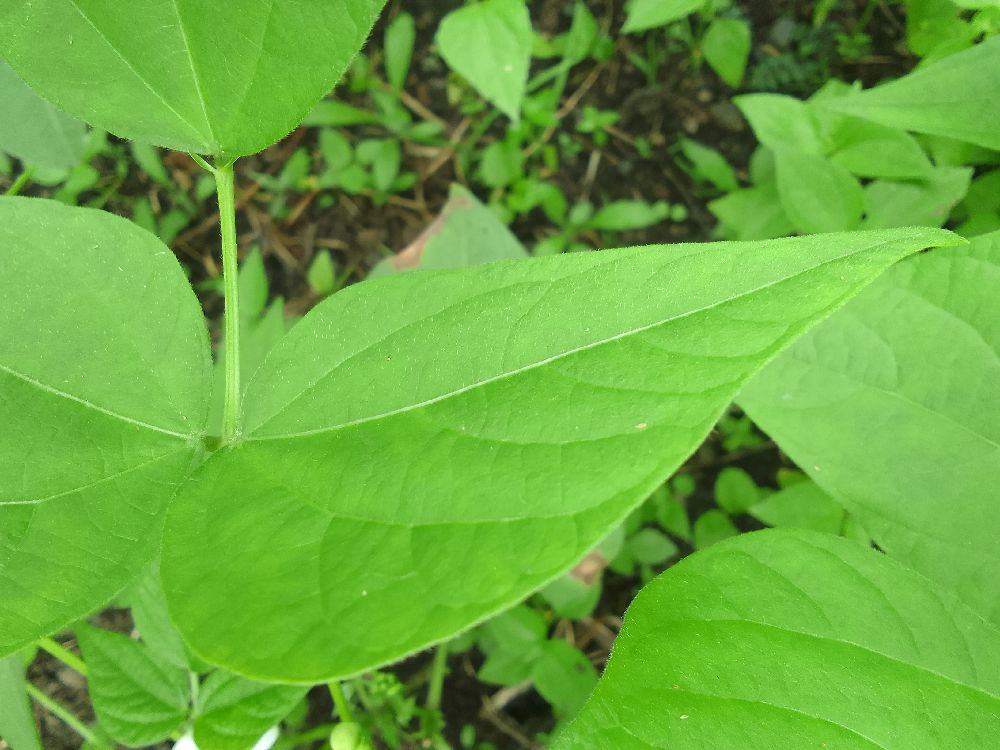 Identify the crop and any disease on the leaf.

common bean, healthy
